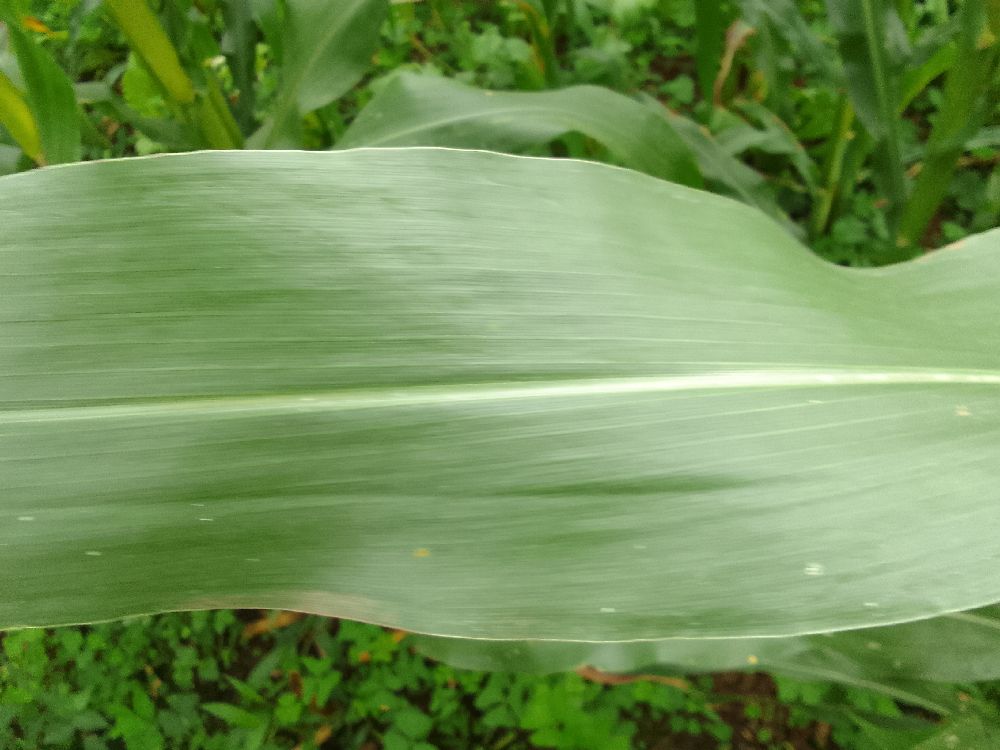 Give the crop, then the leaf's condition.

maize, healthy
